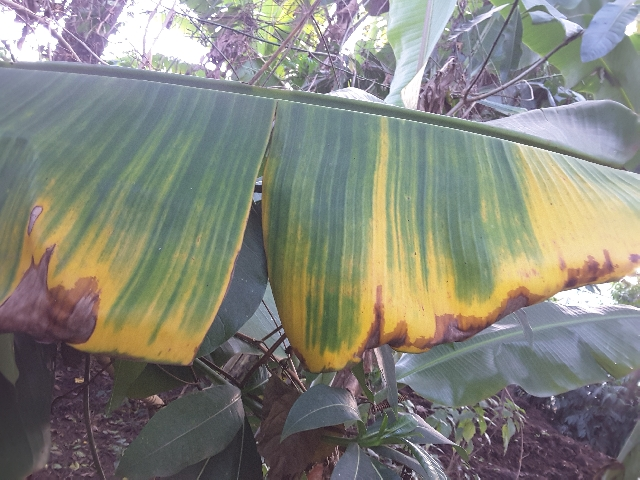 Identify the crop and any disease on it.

banana, fusarium wilt race 1
